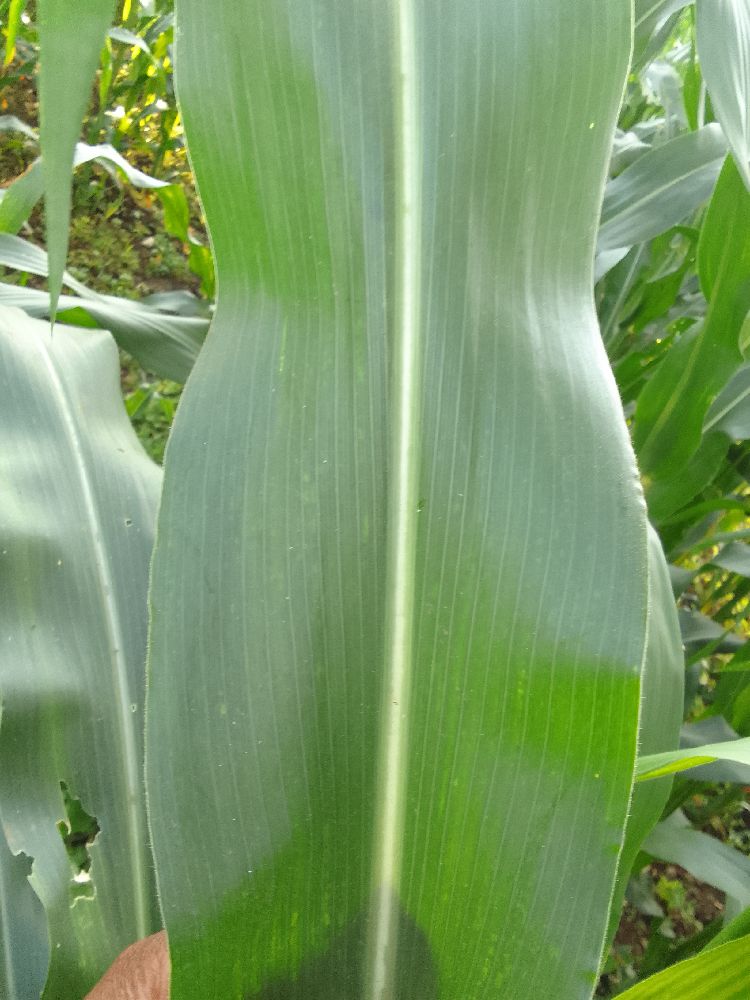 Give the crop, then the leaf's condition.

maize, healthy
